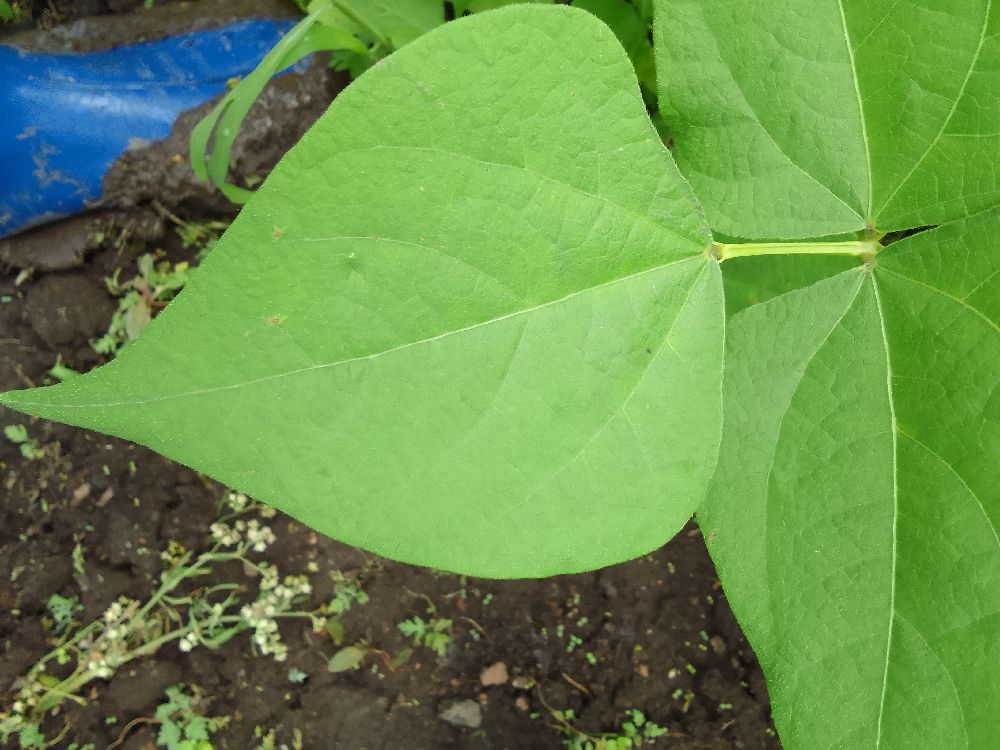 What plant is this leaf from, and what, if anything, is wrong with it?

common bean, healthy
